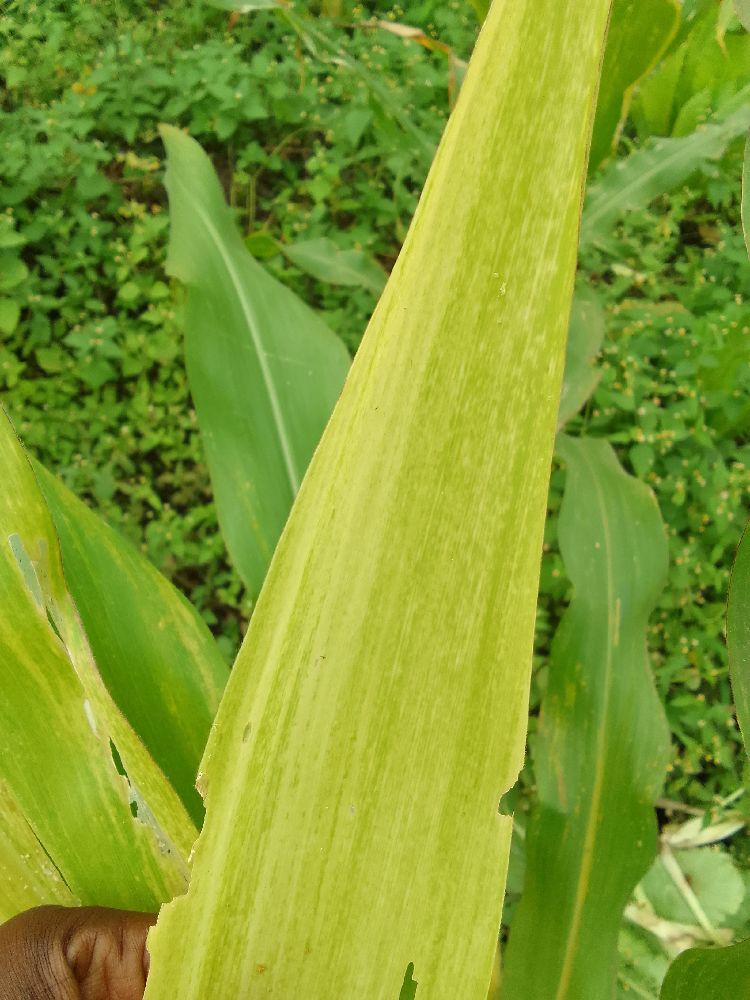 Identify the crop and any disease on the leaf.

maize, maize lethal necrosis
